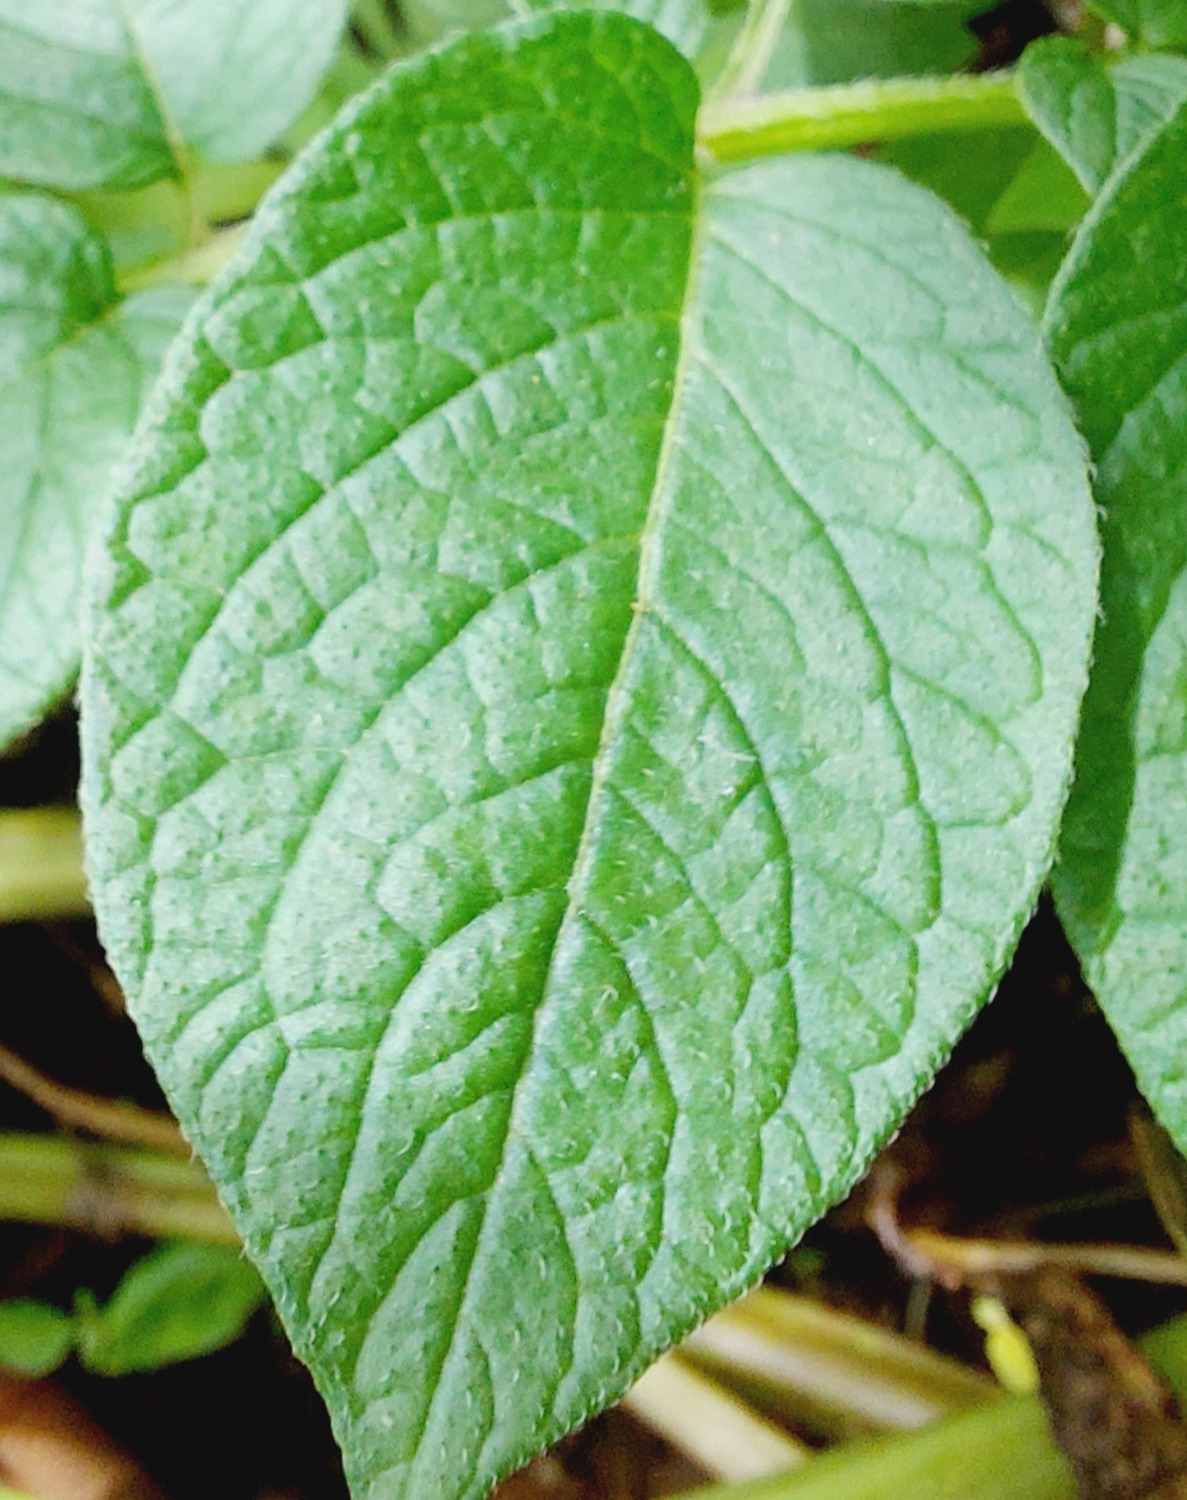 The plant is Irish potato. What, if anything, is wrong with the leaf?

healthy
